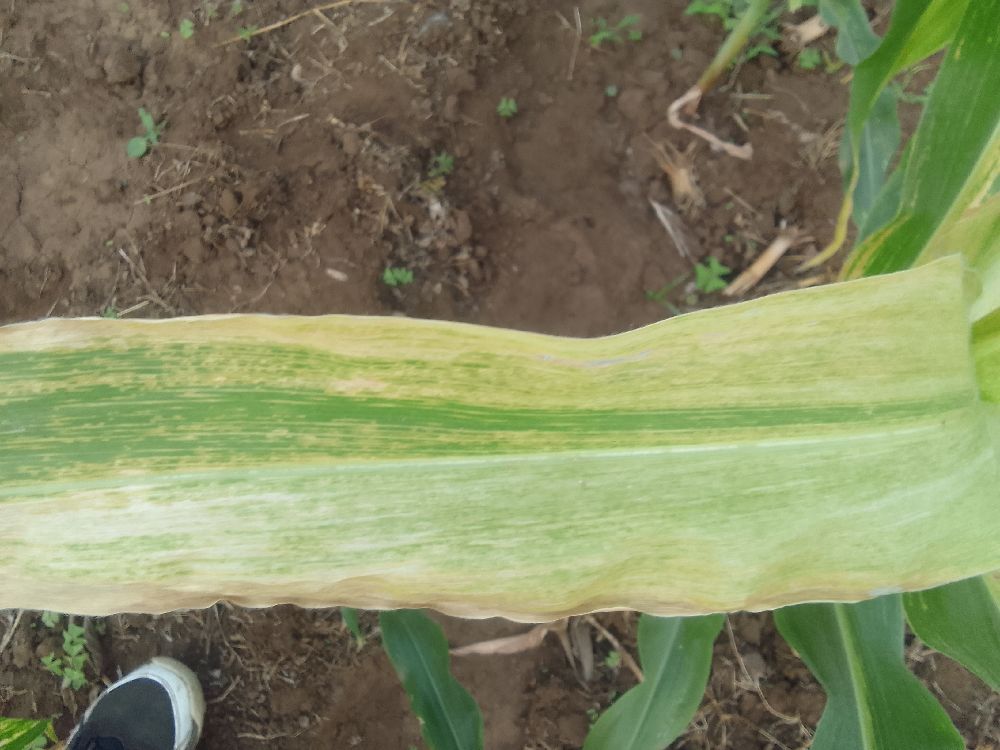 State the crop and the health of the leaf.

maize, maize lethal necrosis
